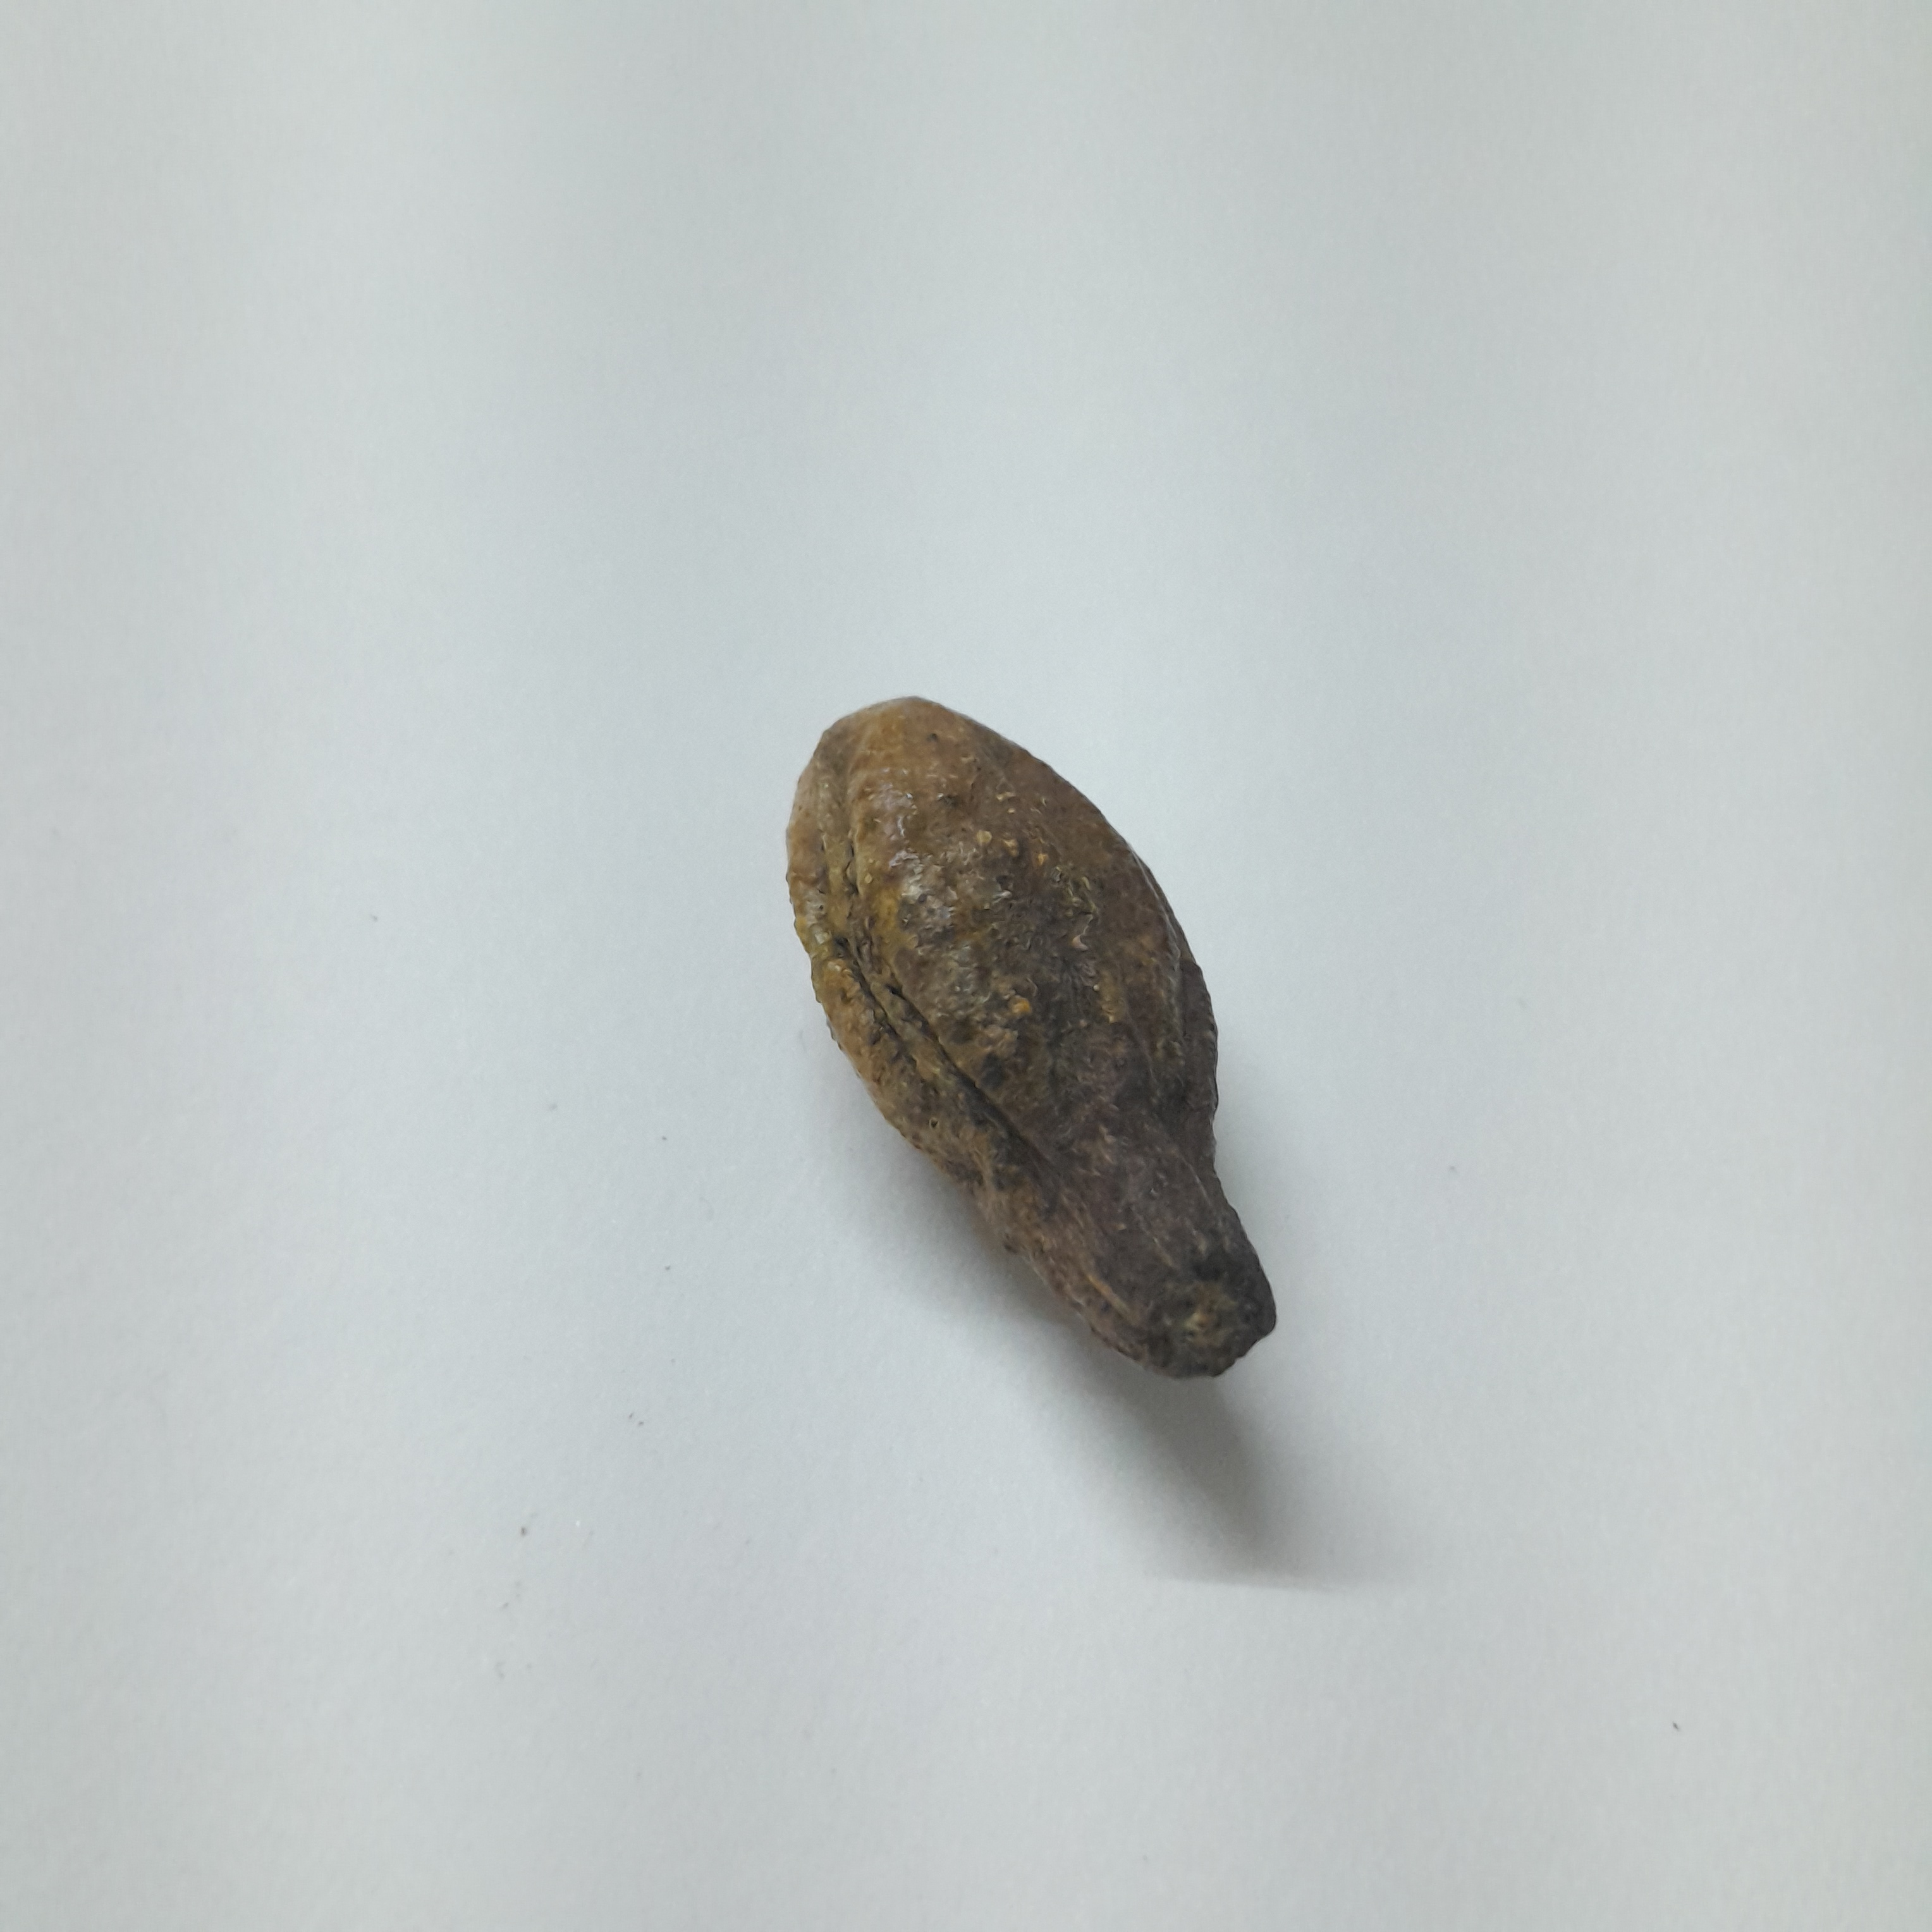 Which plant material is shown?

hirdaa
